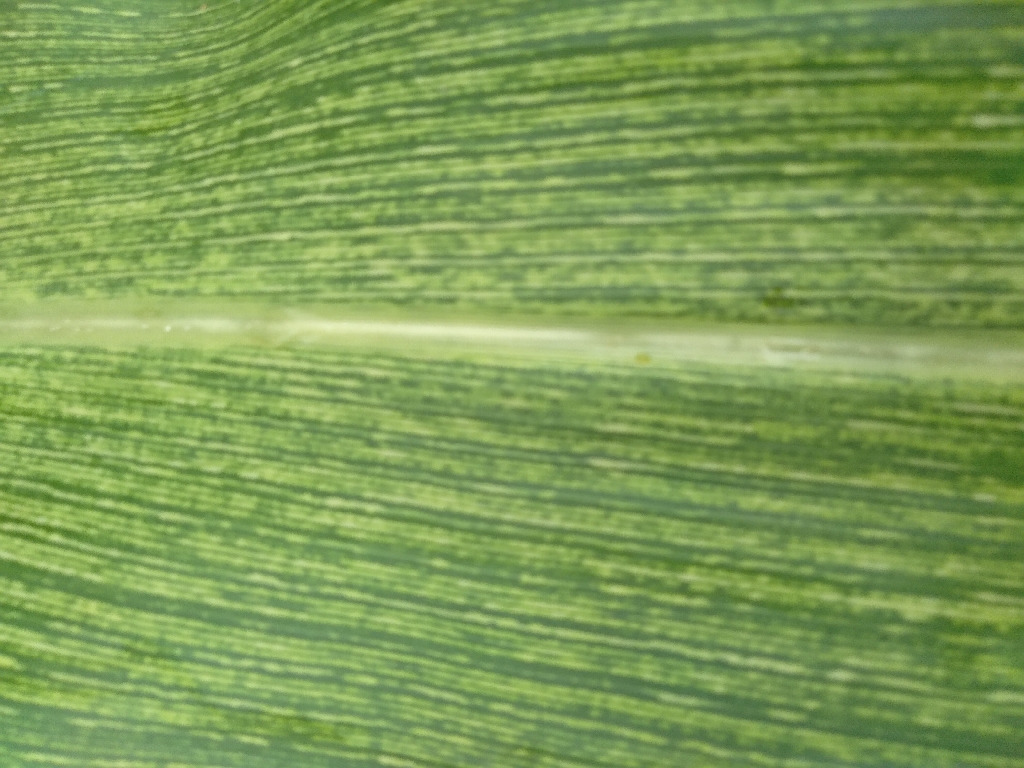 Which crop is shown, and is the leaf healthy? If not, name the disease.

maize, maize streak virus
